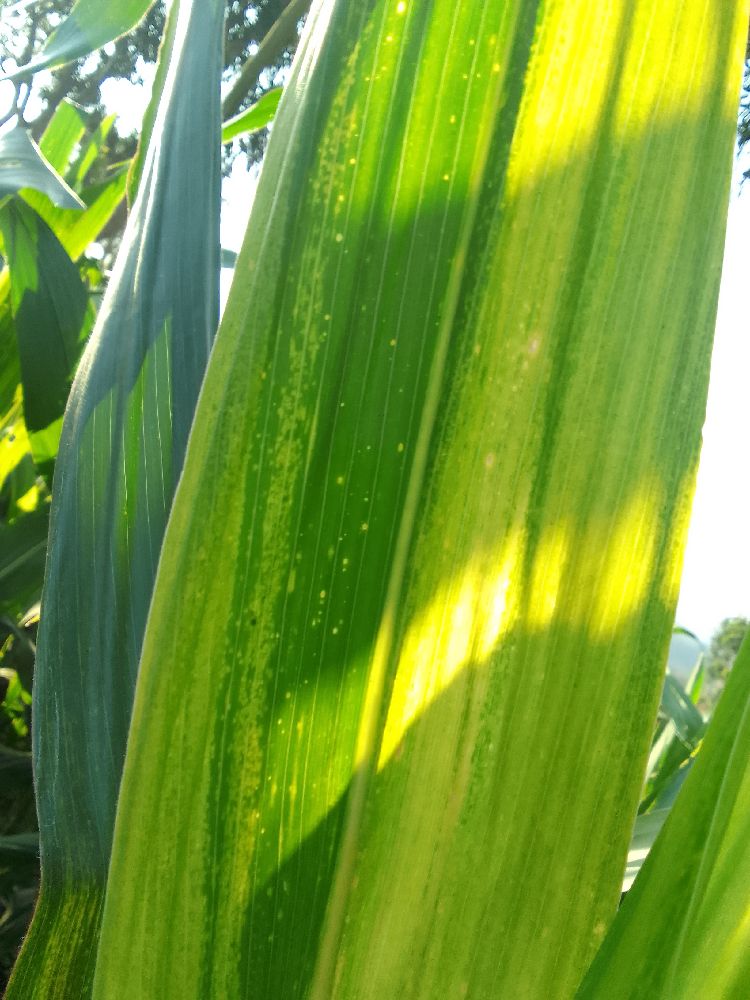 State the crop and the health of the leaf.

maize, maize lethal necrosis
